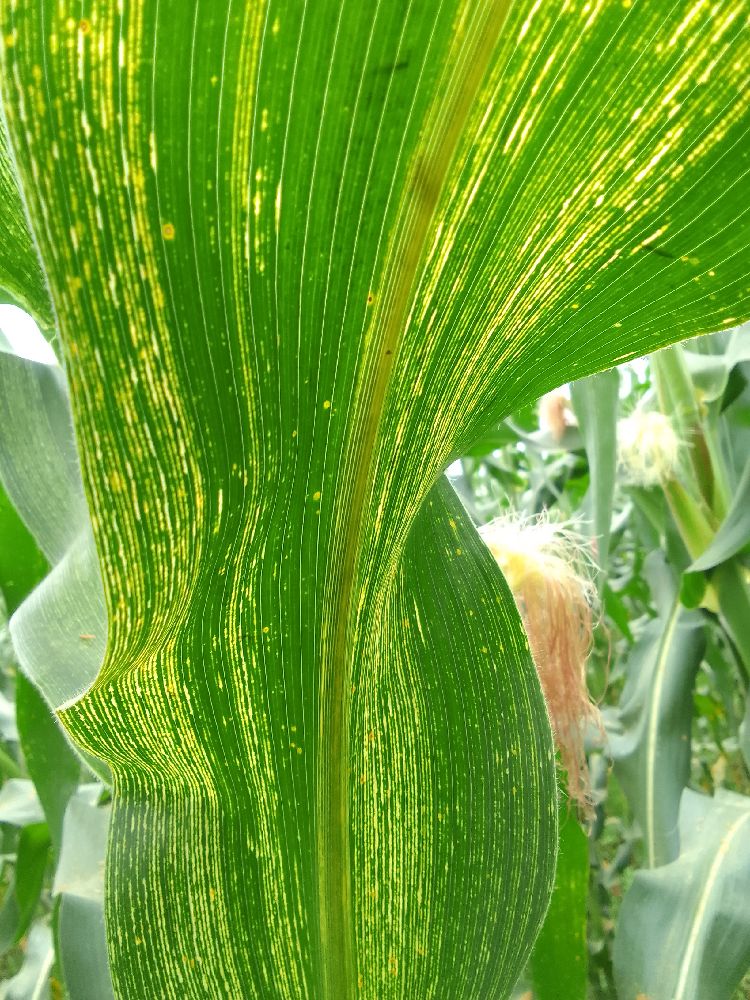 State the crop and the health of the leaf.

maize, maize streak virus
